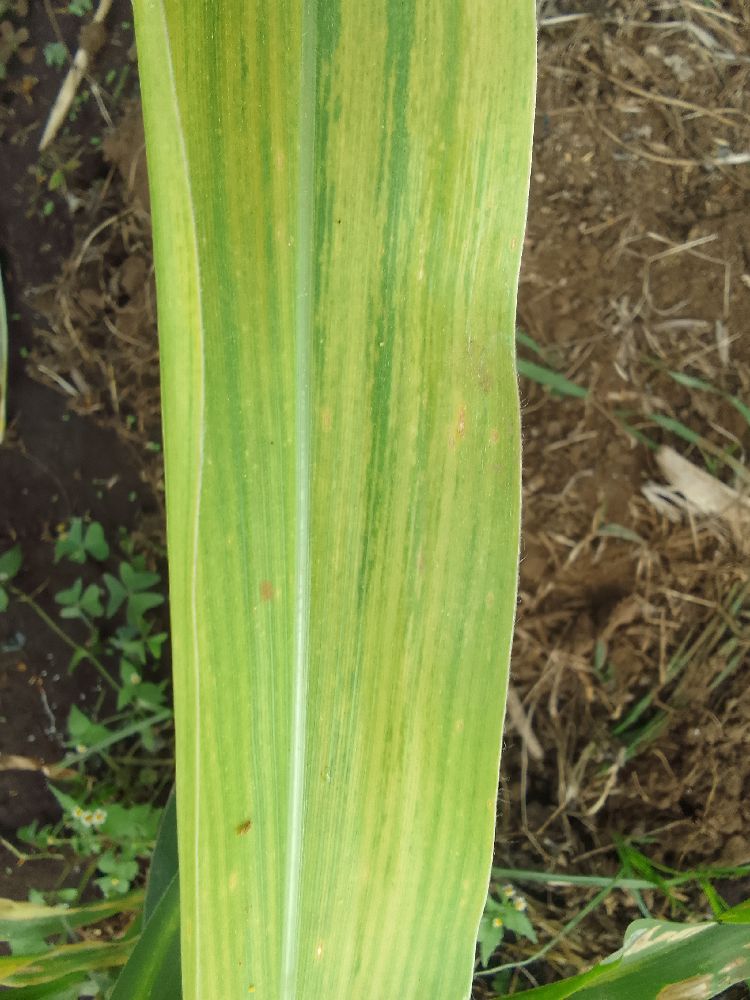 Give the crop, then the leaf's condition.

maize, maize lethal necrosis
